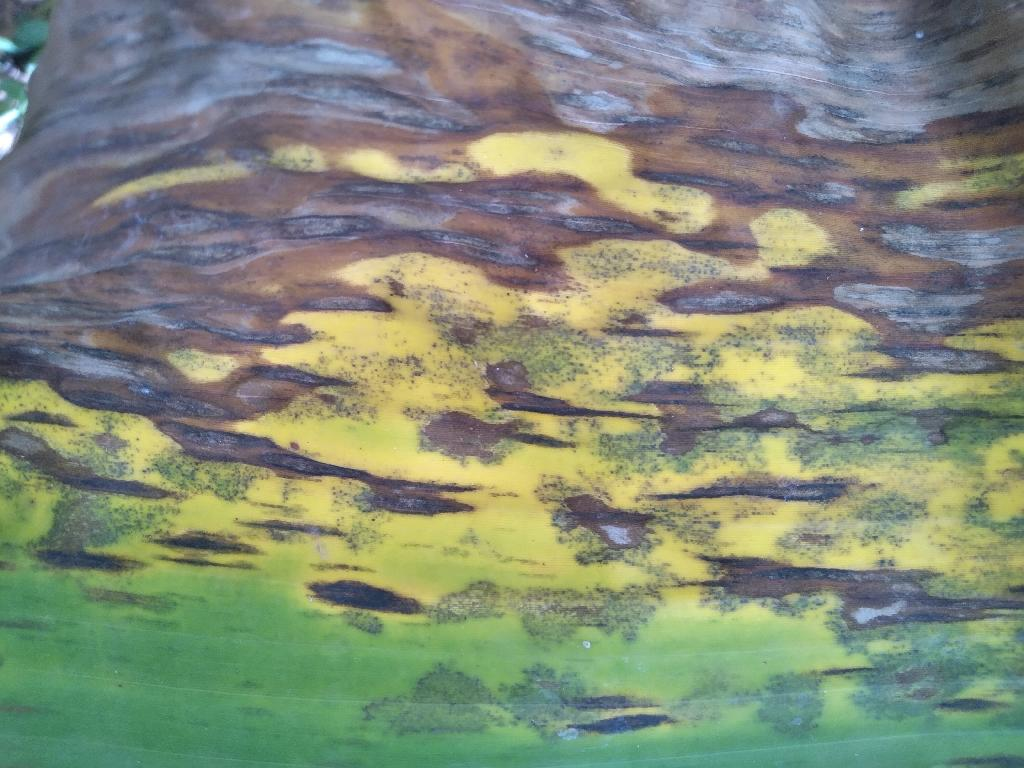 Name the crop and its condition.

banana, black sigatoka
